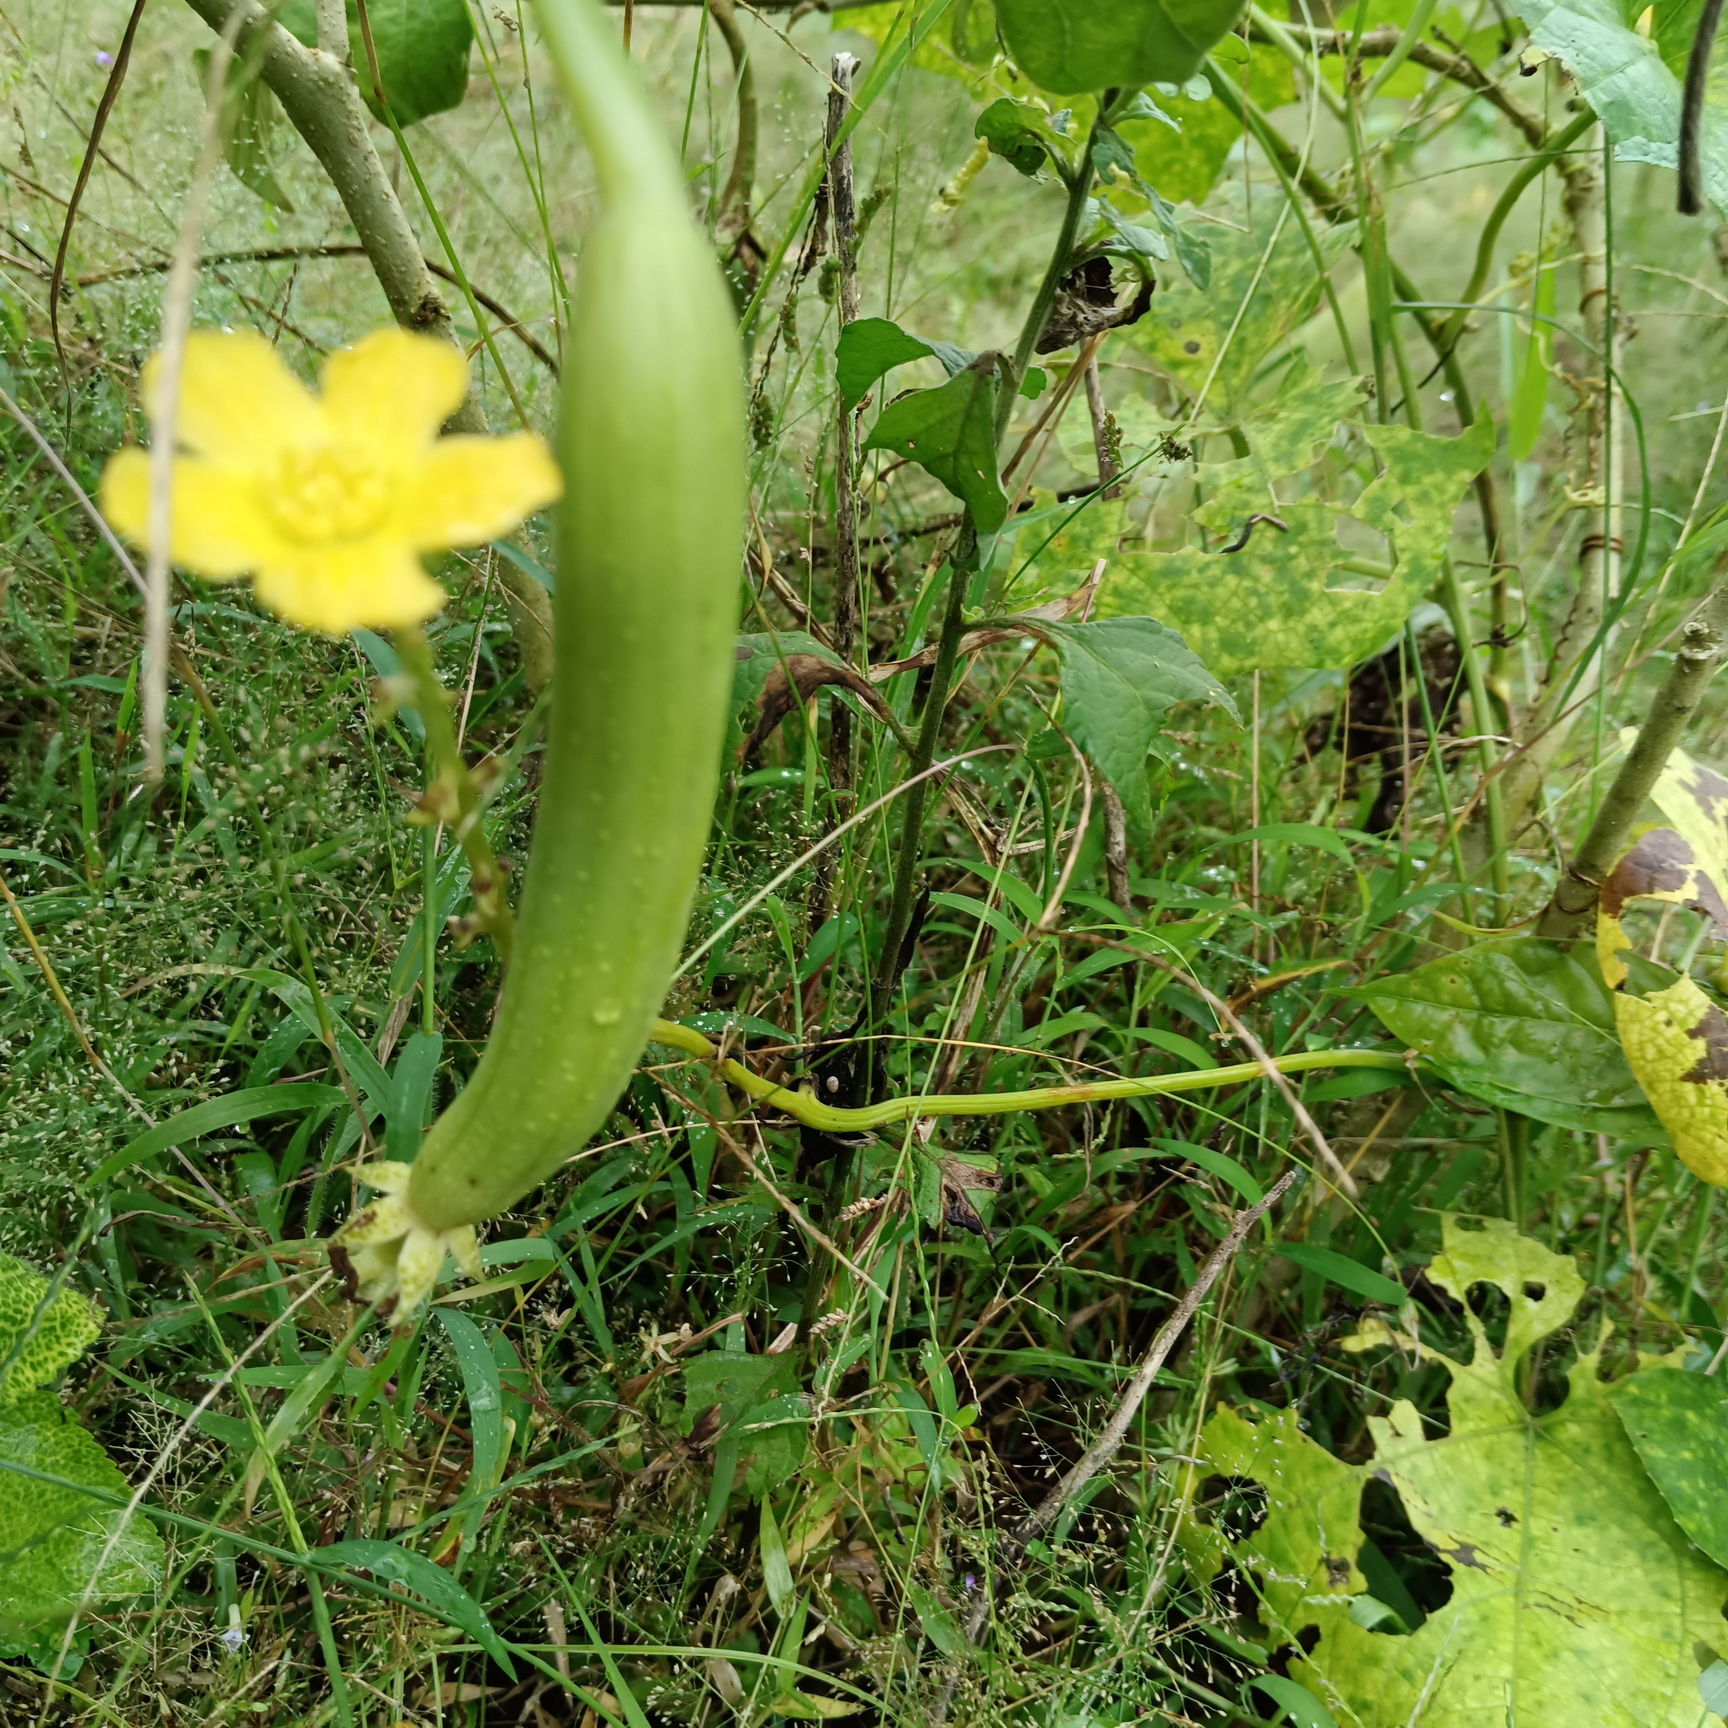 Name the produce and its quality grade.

luffa, fresh
